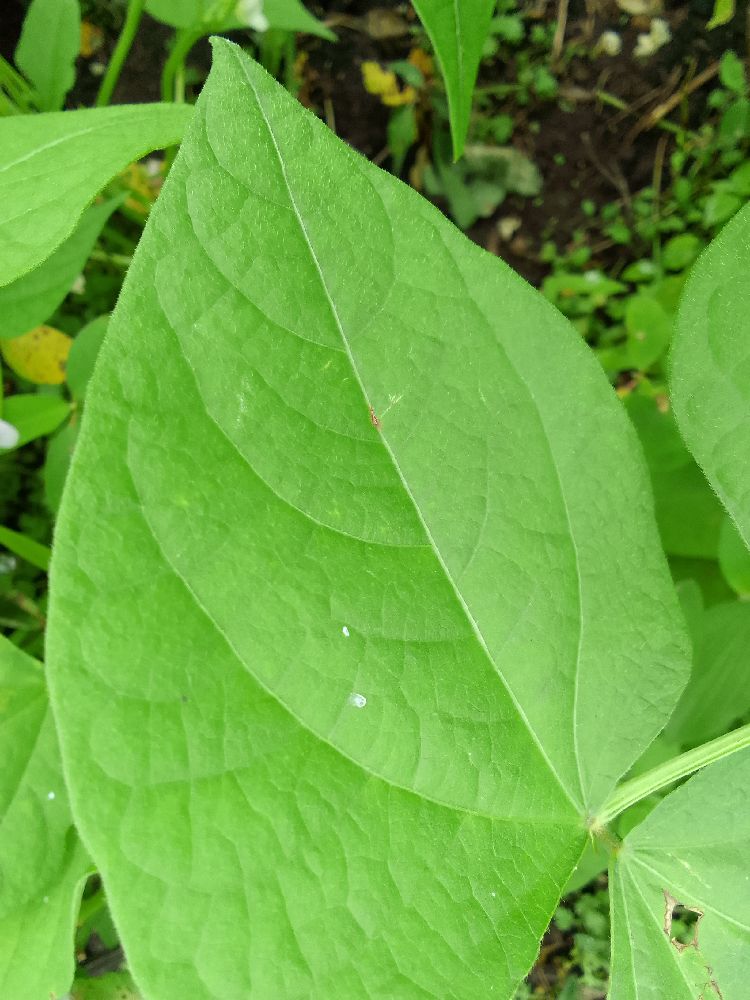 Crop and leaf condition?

common bean, healthy
